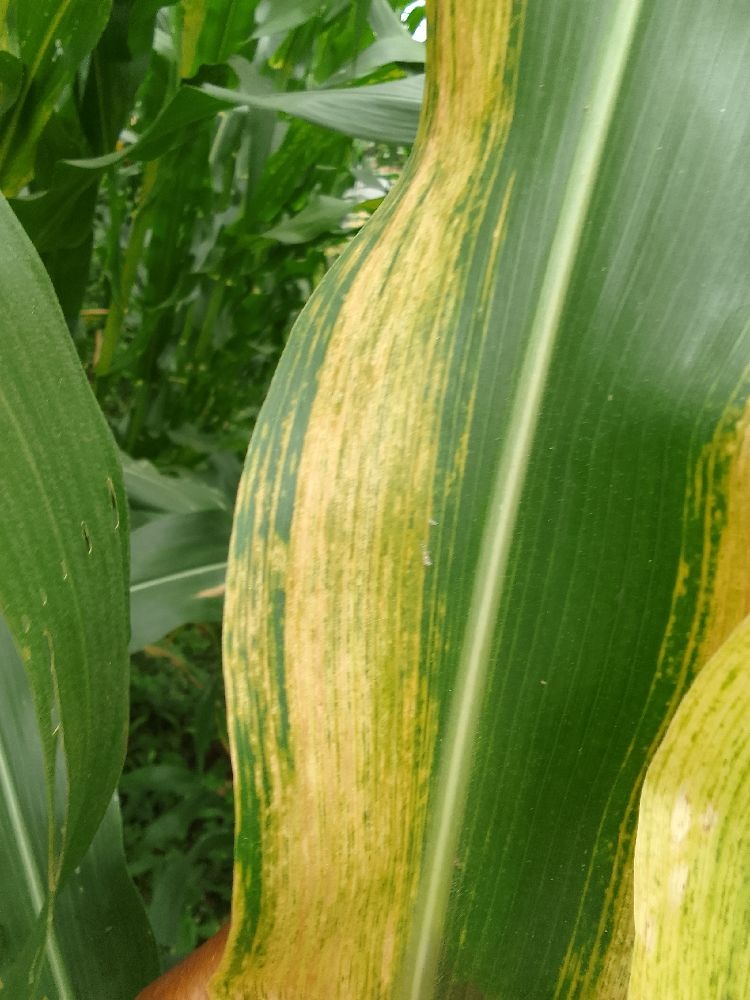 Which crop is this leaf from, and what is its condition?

maize, healthy
